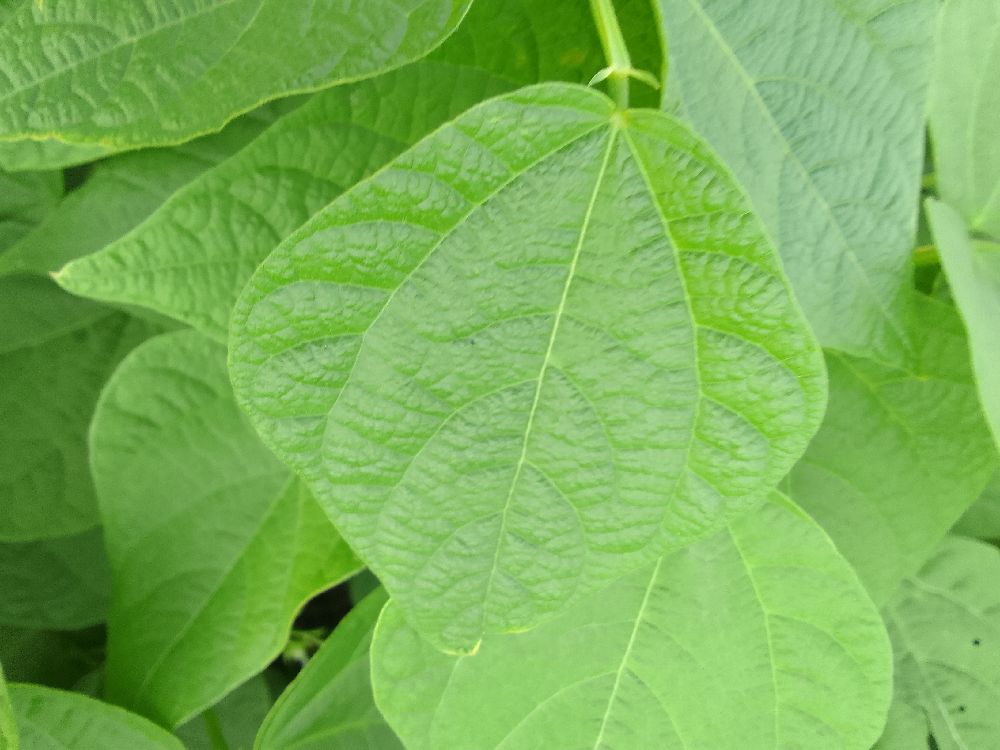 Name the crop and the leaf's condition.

common bean, healthy
